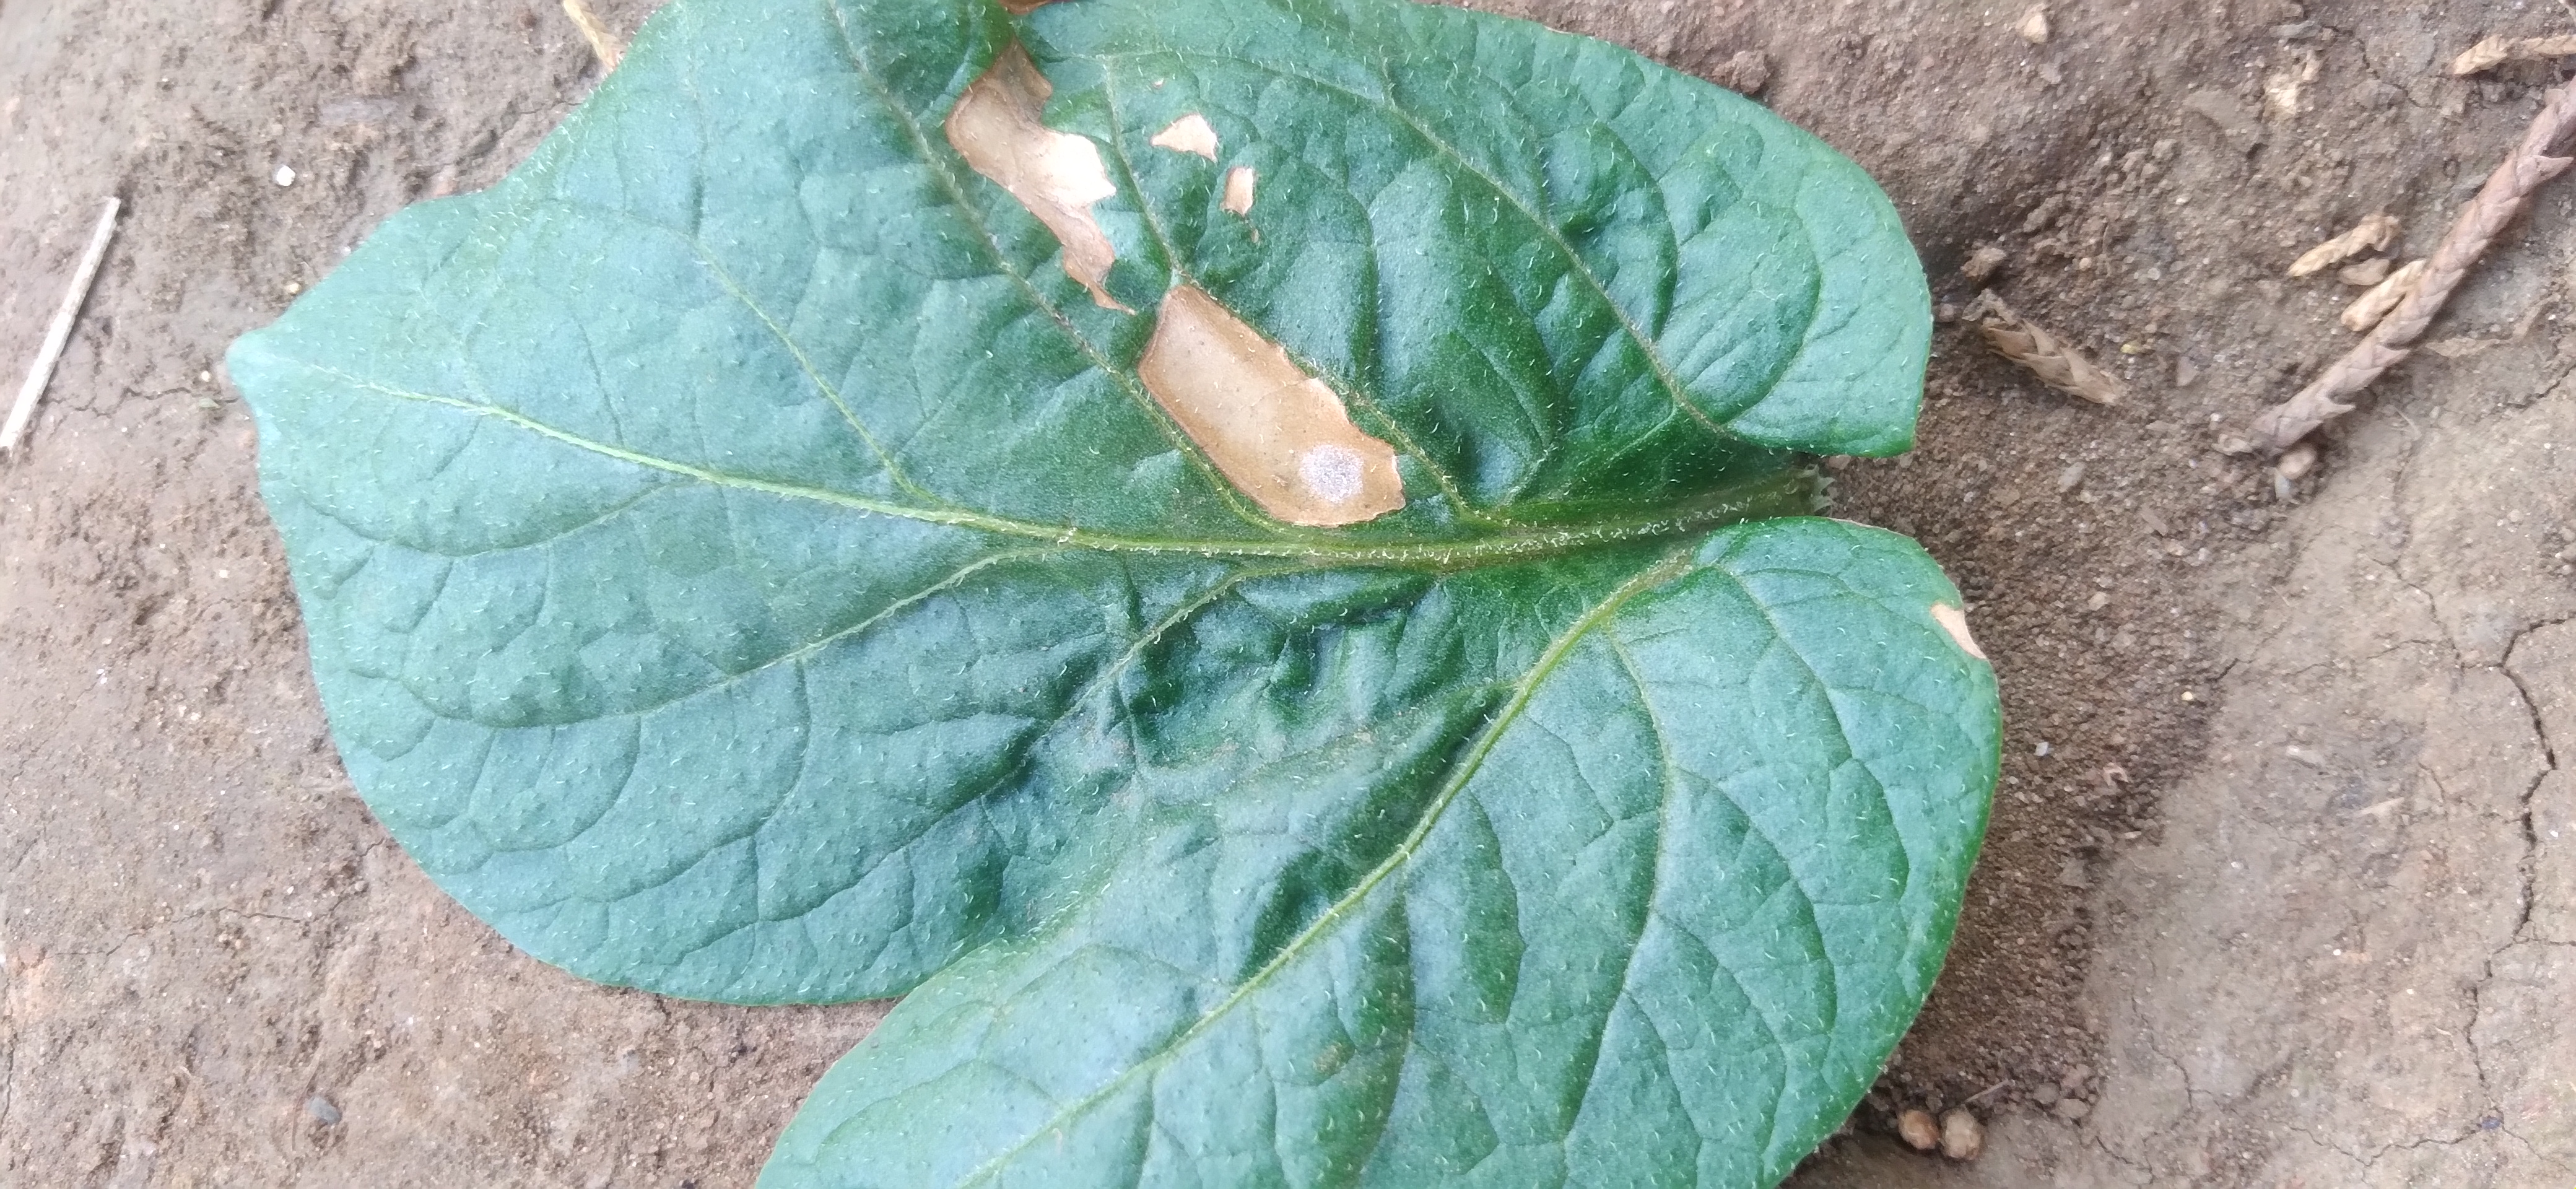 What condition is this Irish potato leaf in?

early blight
